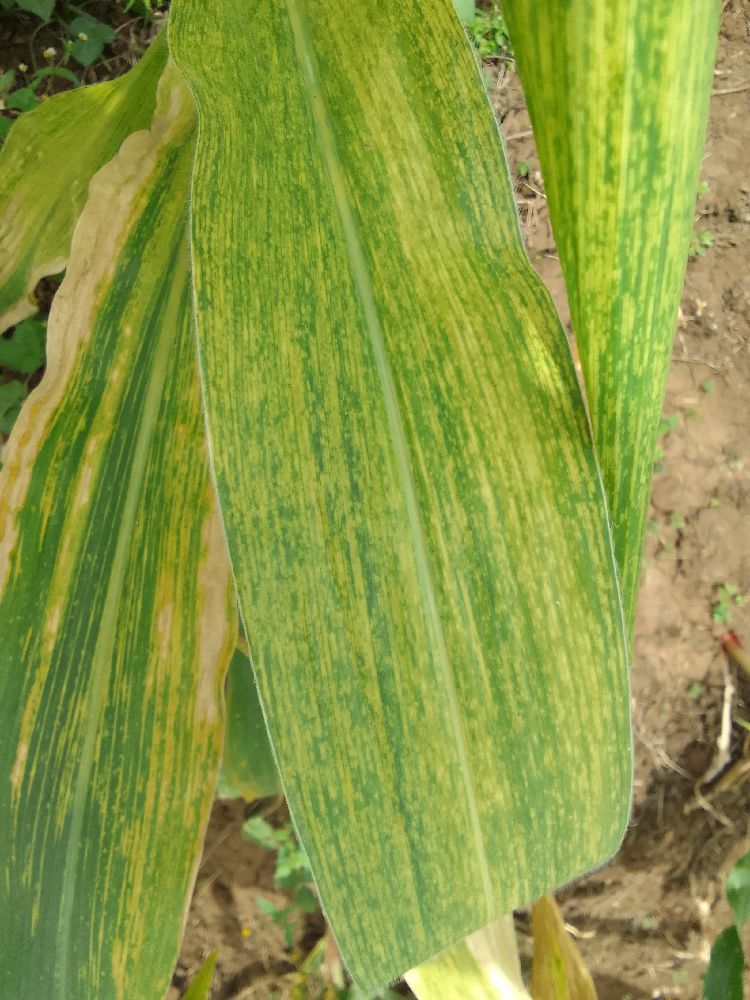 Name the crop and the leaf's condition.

maize, maize lethal necrosis
